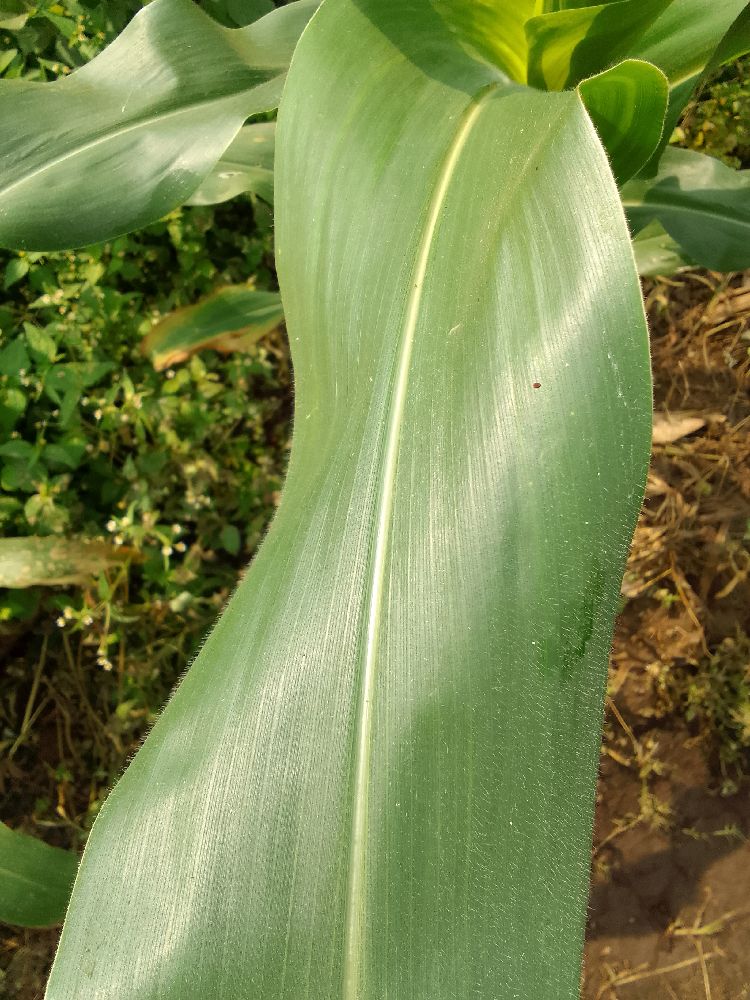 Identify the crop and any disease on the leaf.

maize, healthy
